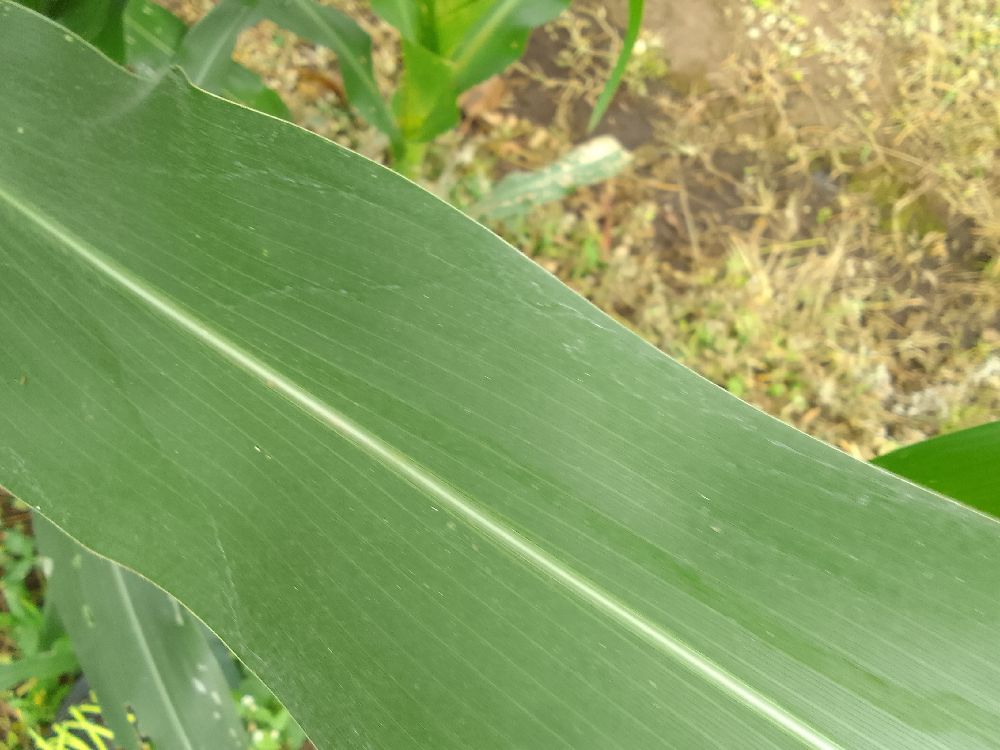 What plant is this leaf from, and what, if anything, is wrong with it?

maize, healthy
